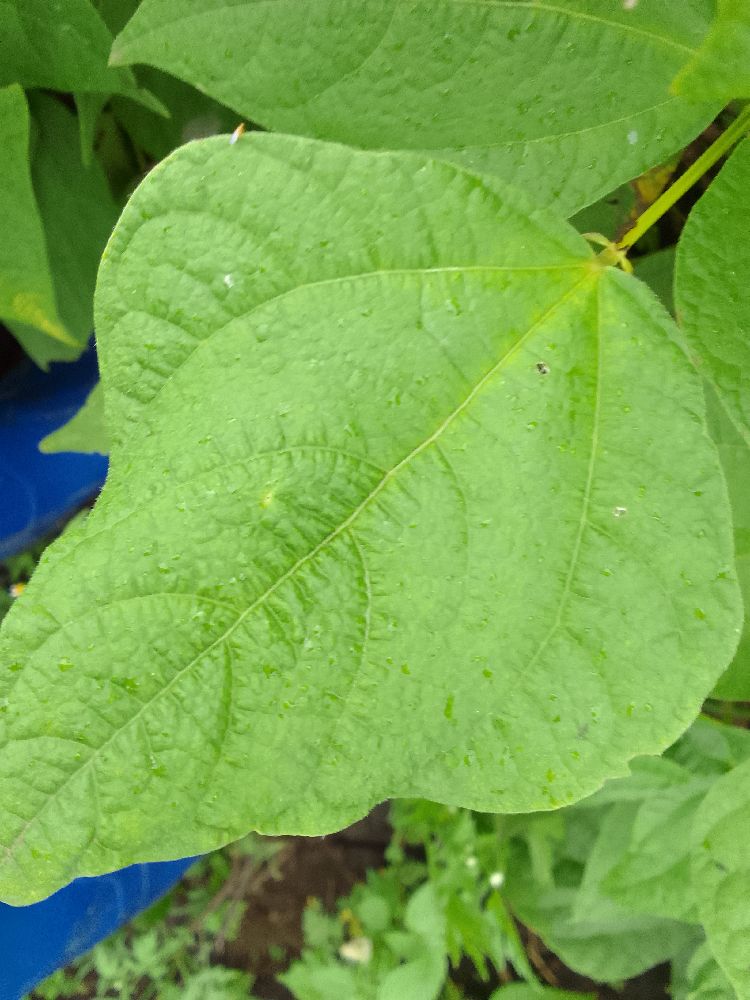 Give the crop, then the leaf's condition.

common bean, healthy
